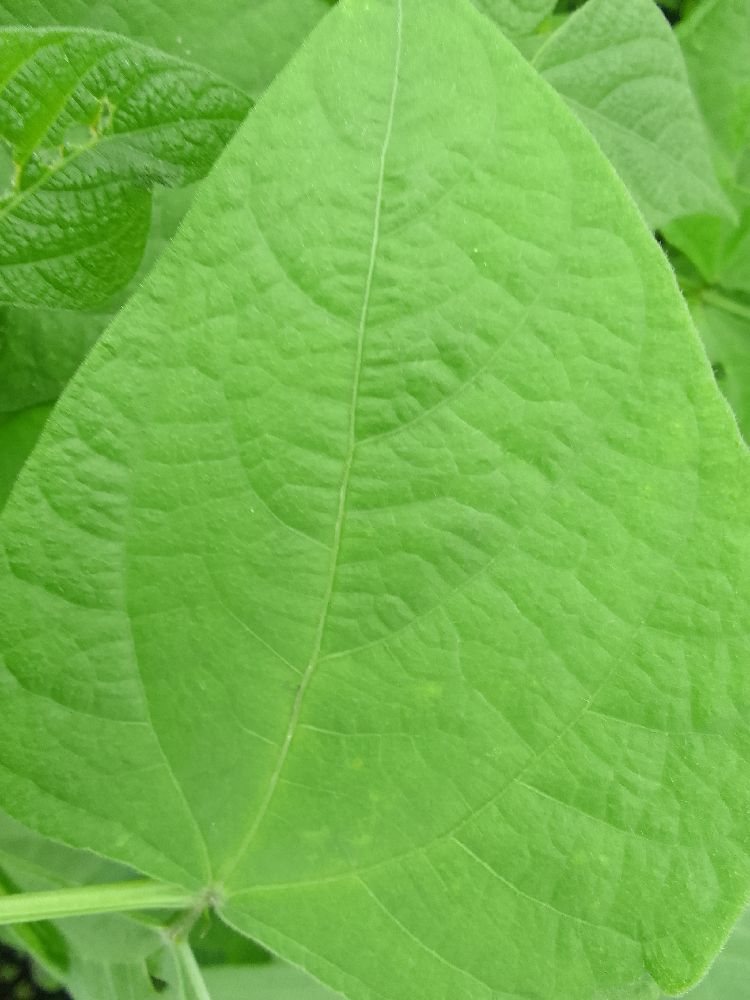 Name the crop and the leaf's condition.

common bean, healthy
